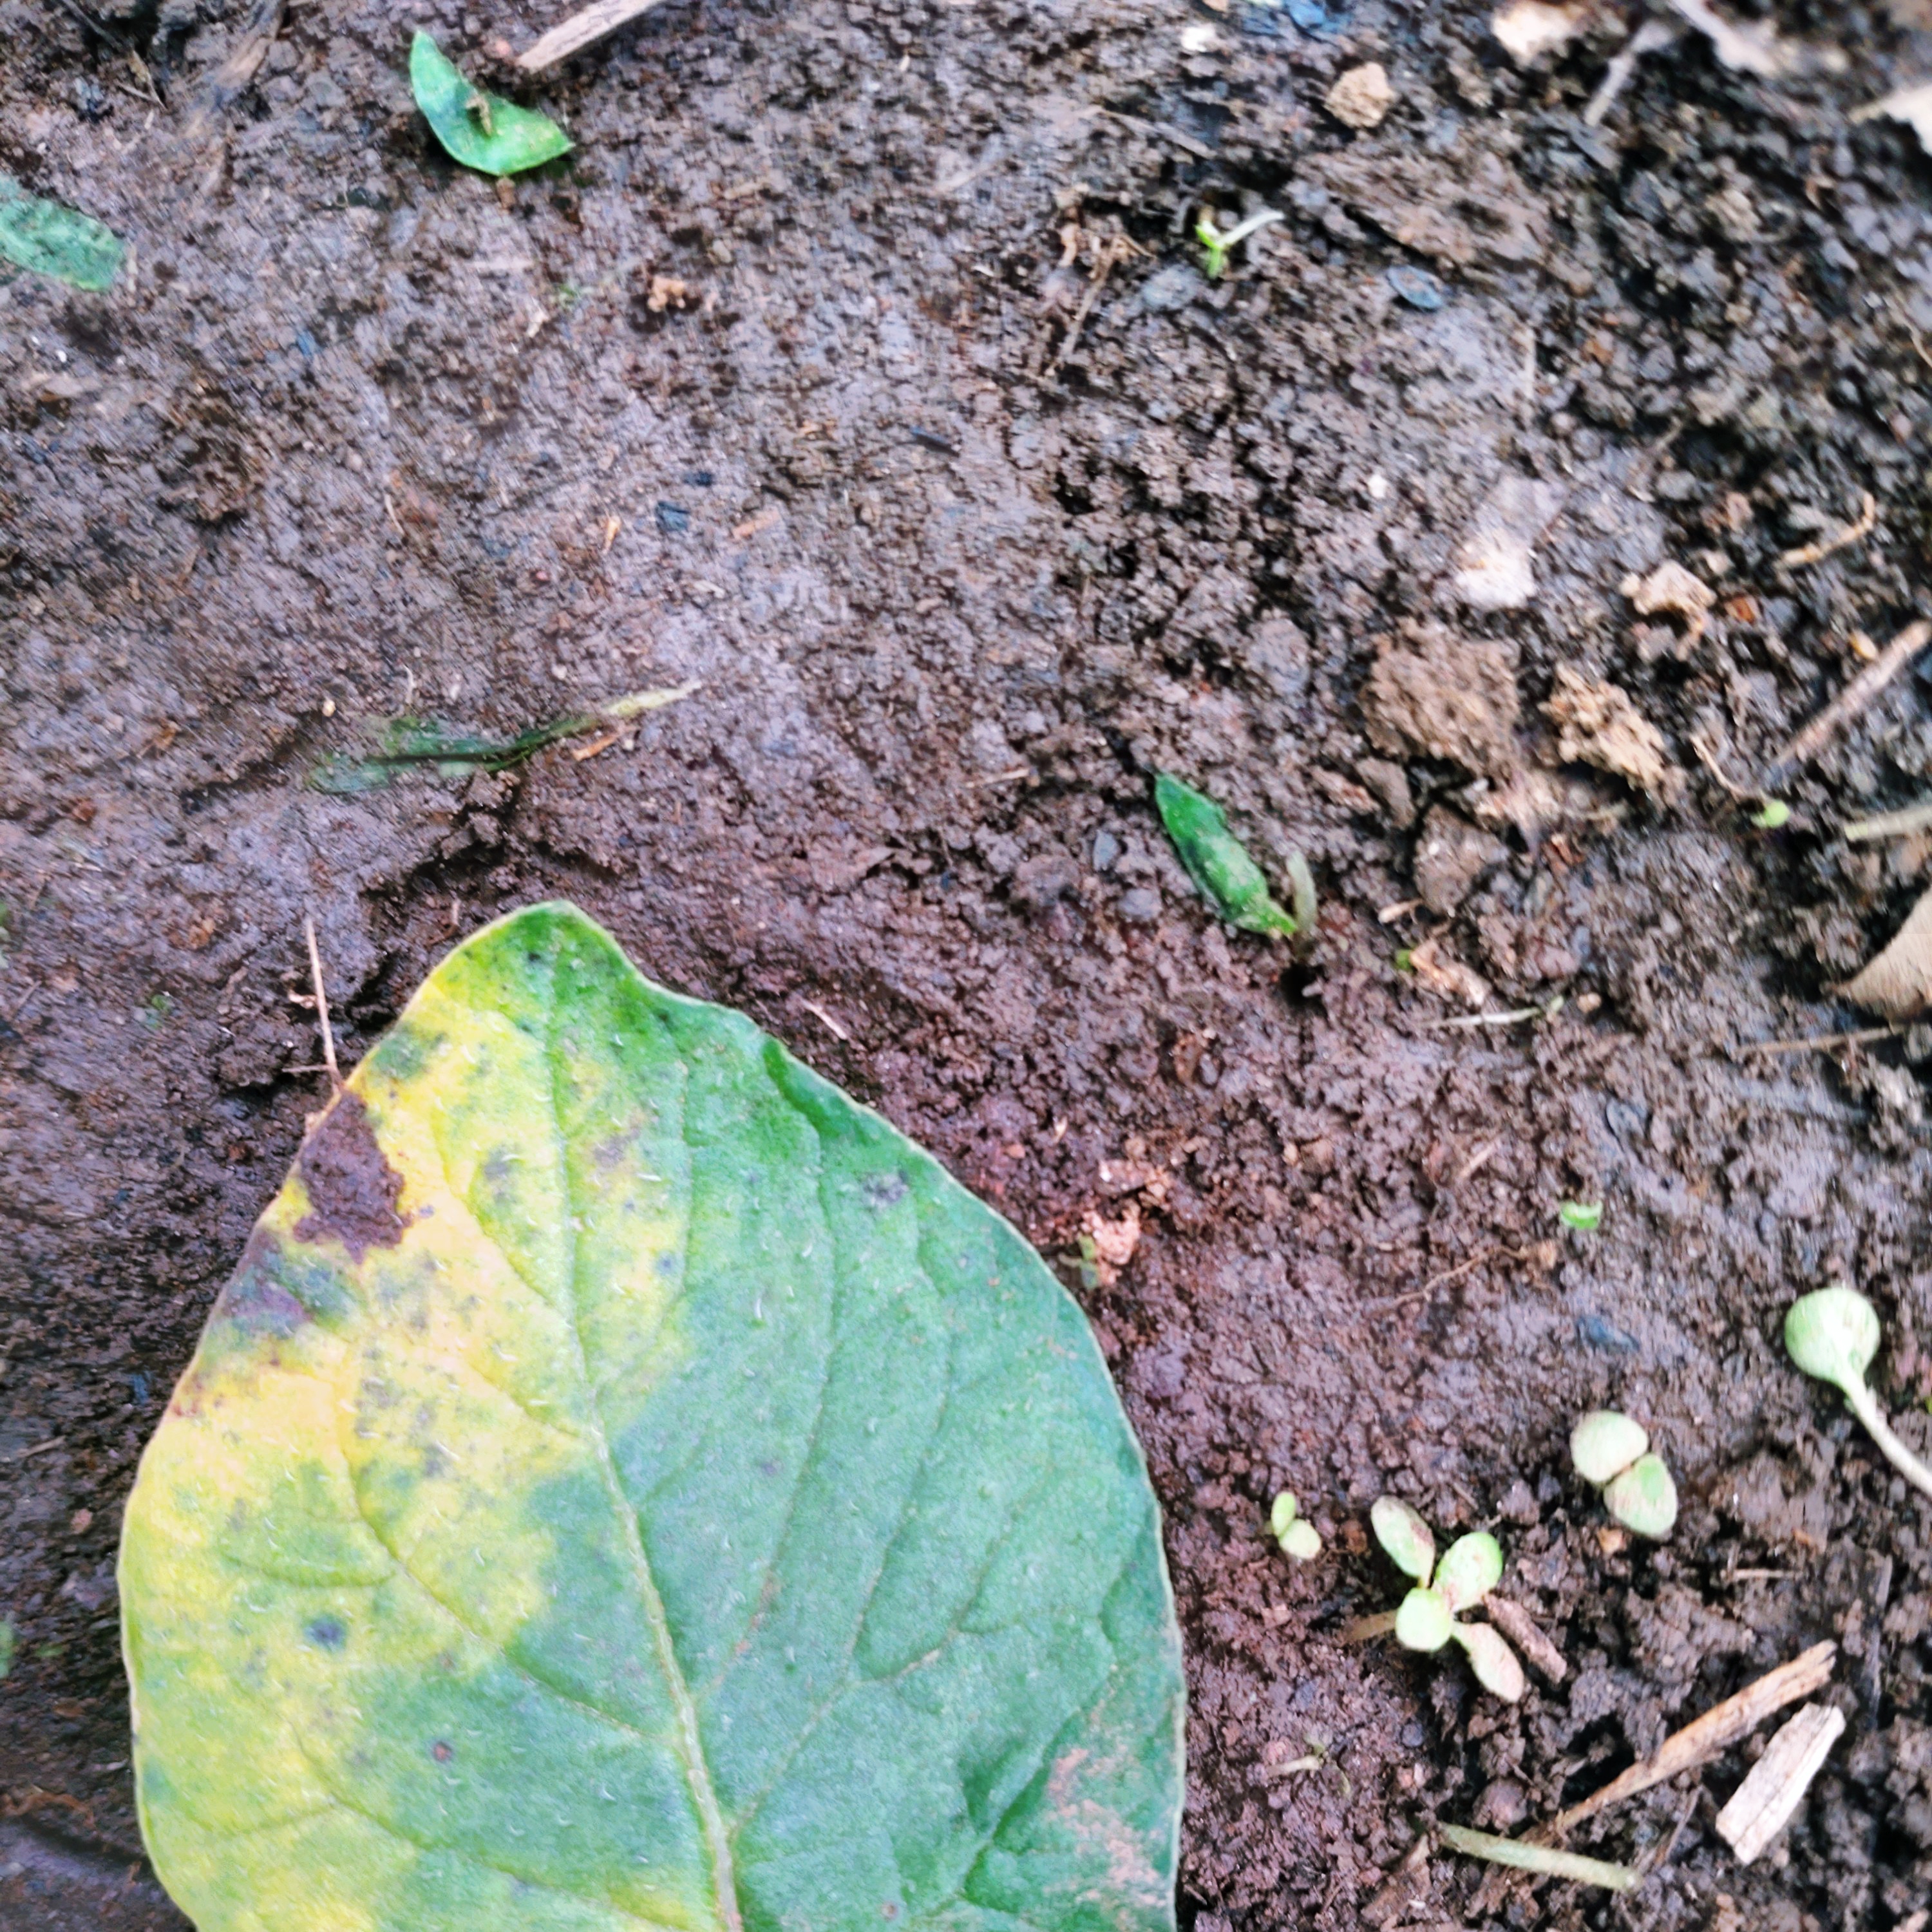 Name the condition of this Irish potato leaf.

late blight
